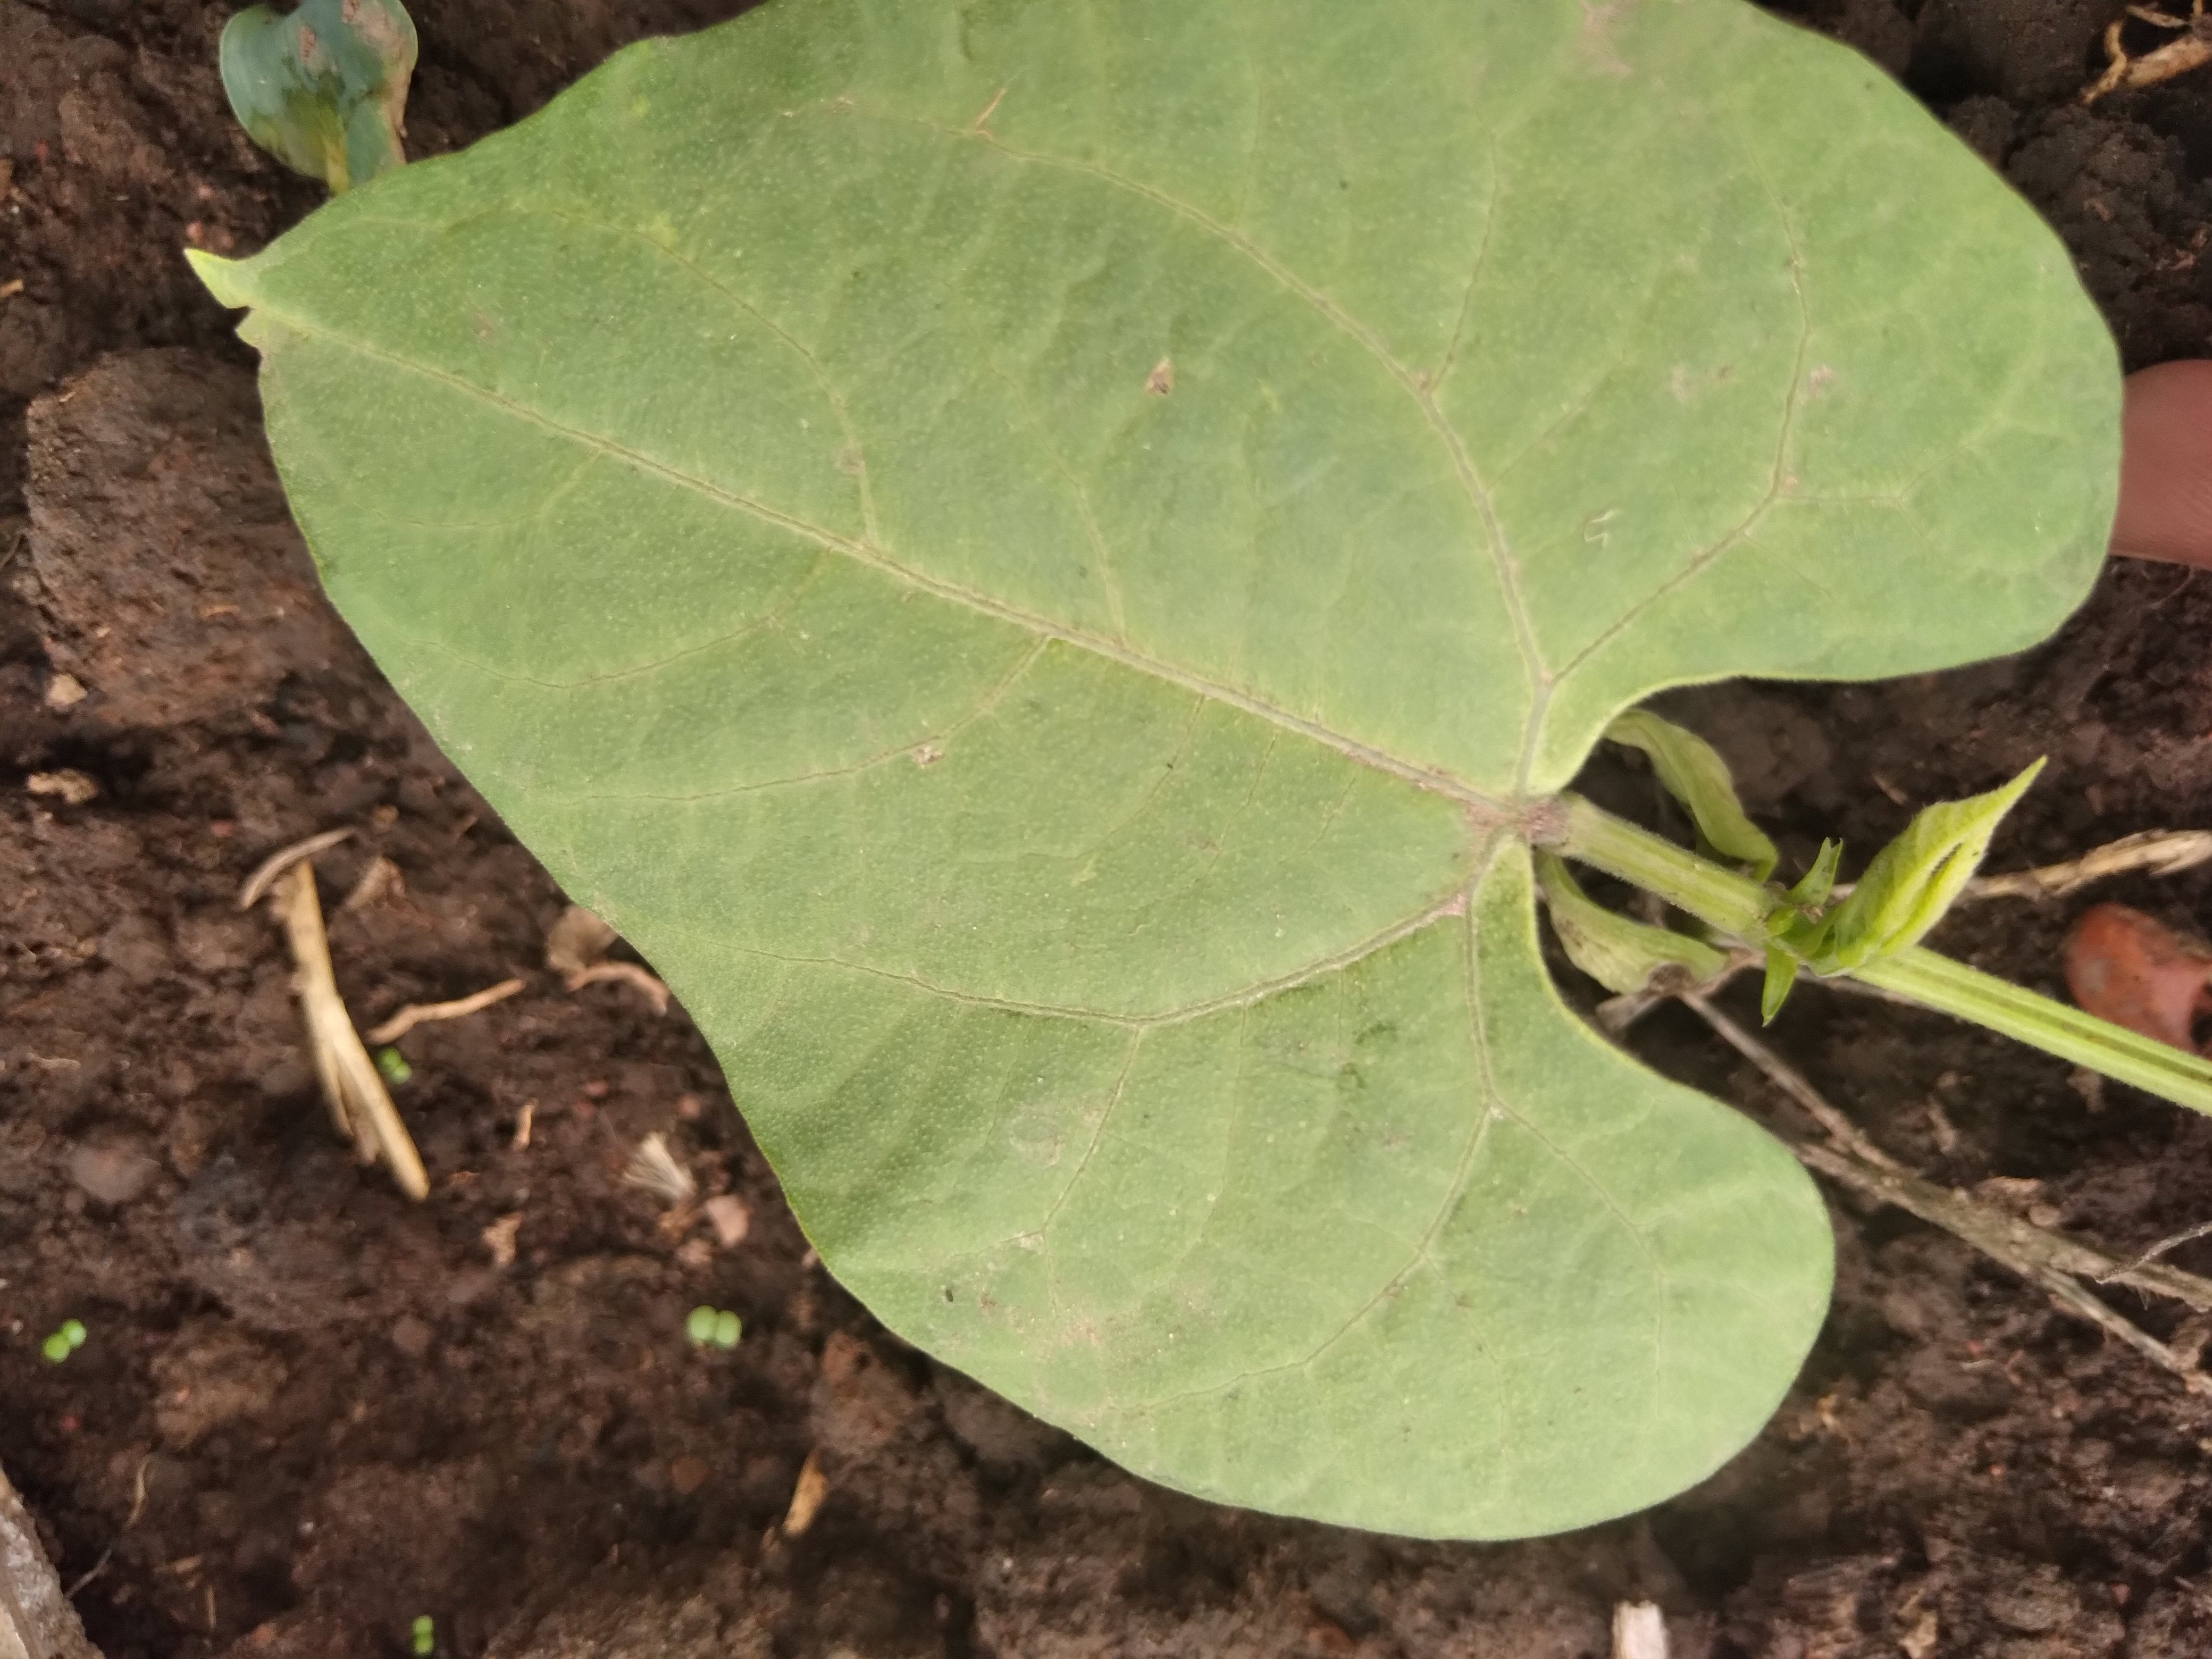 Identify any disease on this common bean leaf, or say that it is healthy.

healthy
